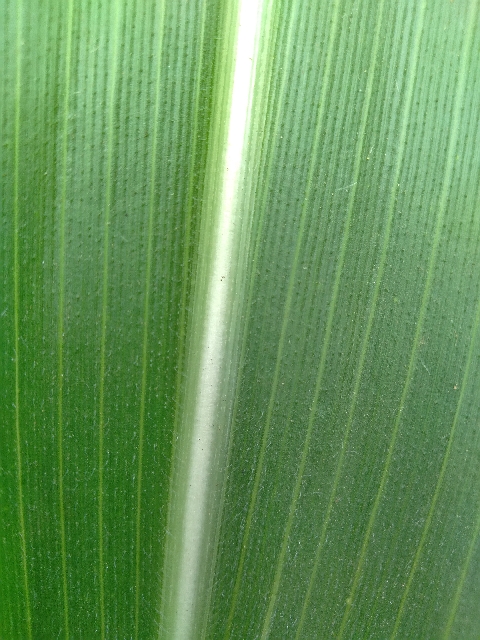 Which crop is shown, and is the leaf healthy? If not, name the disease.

maize, healthy
